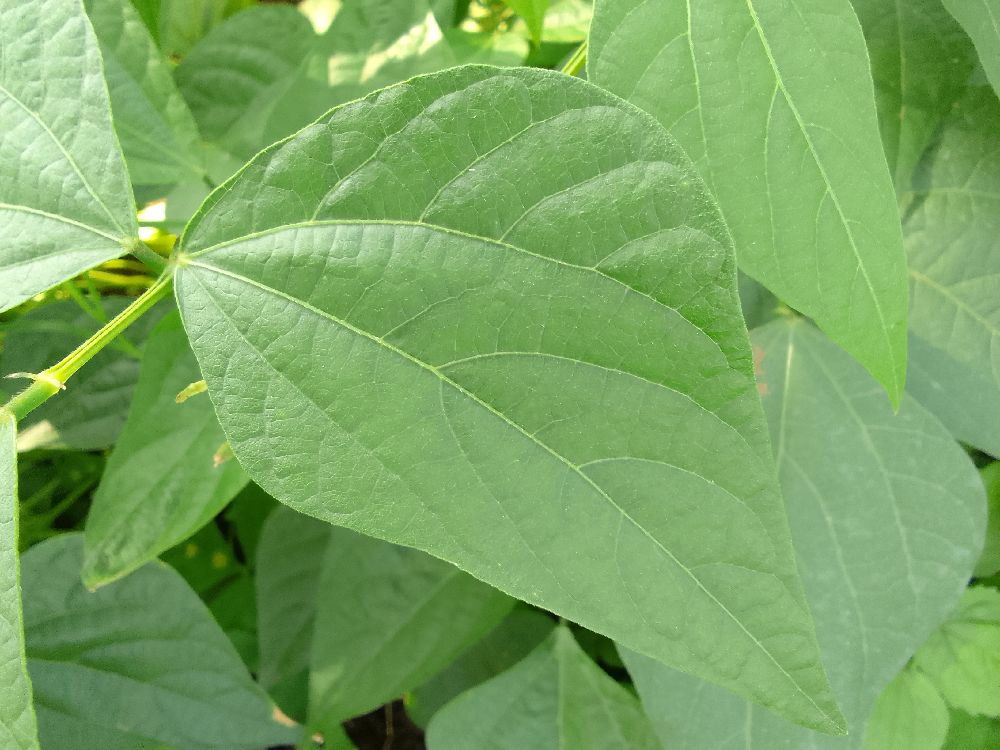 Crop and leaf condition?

common bean, healthy
